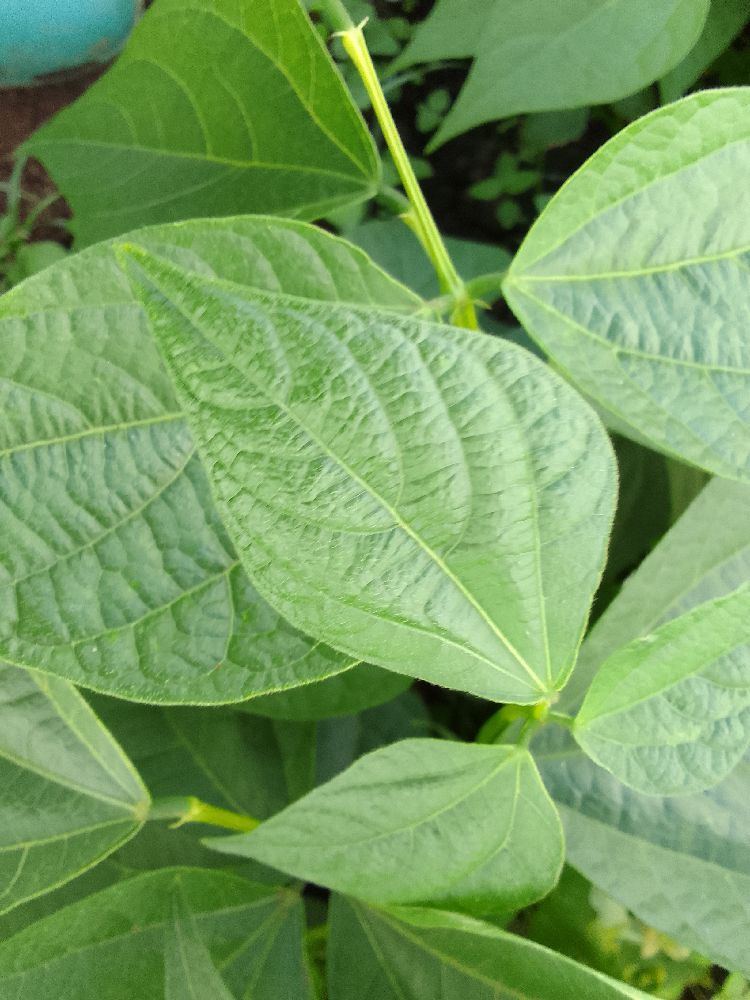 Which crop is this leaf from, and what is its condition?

common bean, healthy
